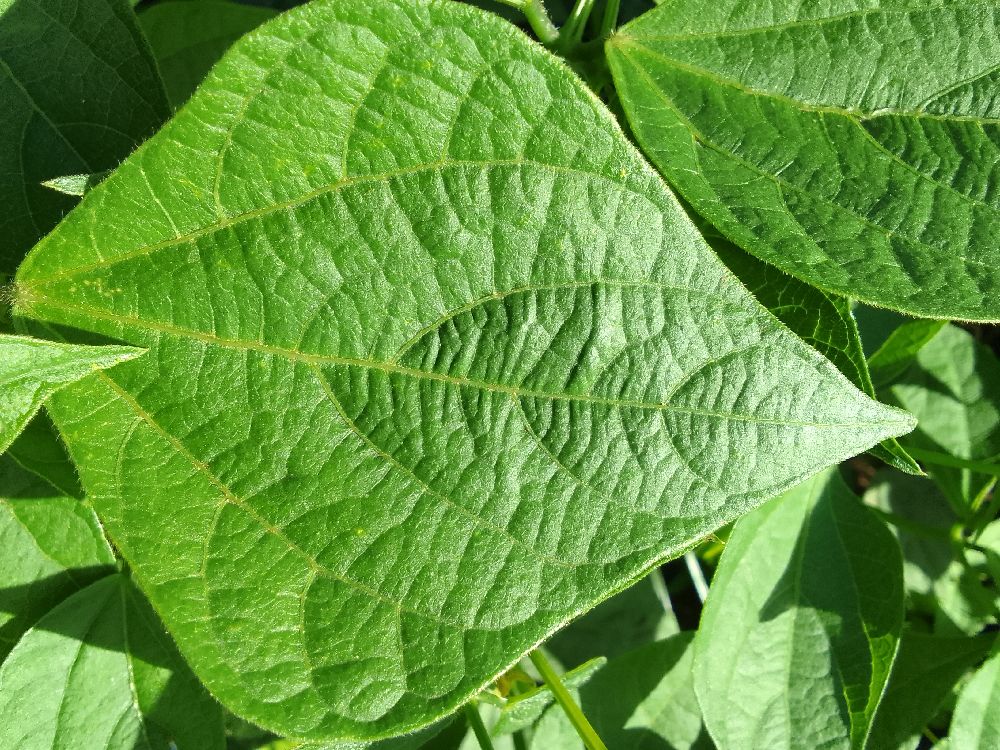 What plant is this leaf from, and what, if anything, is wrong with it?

common bean, healthy
